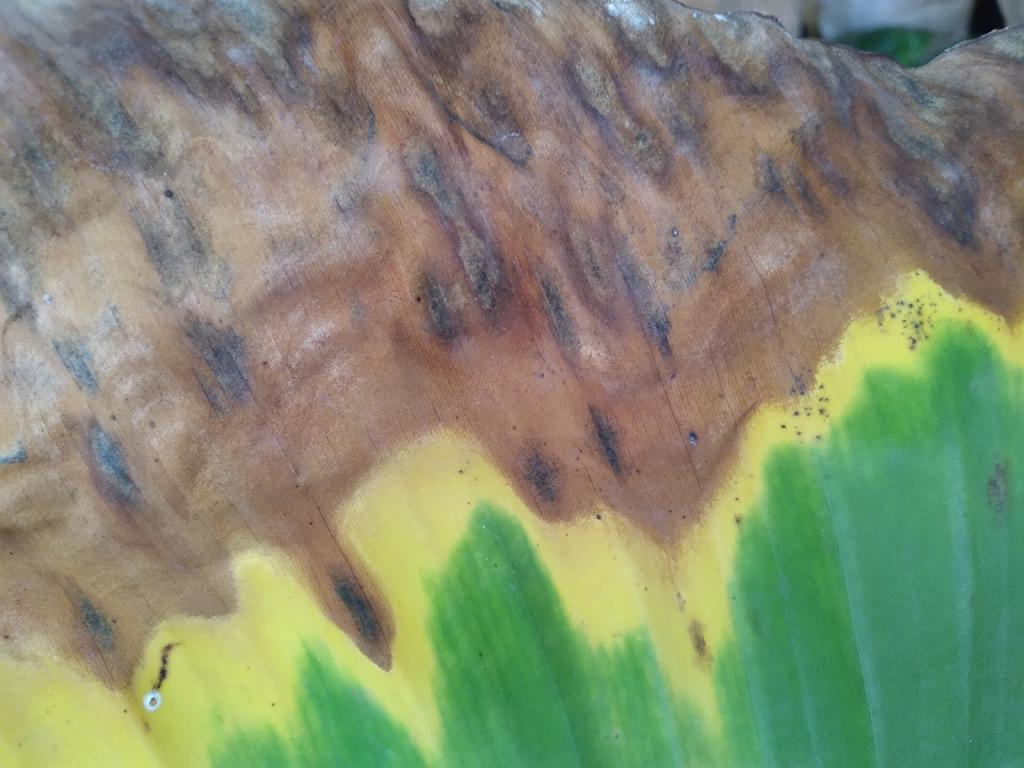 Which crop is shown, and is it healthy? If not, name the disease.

banana, black sigatoka
